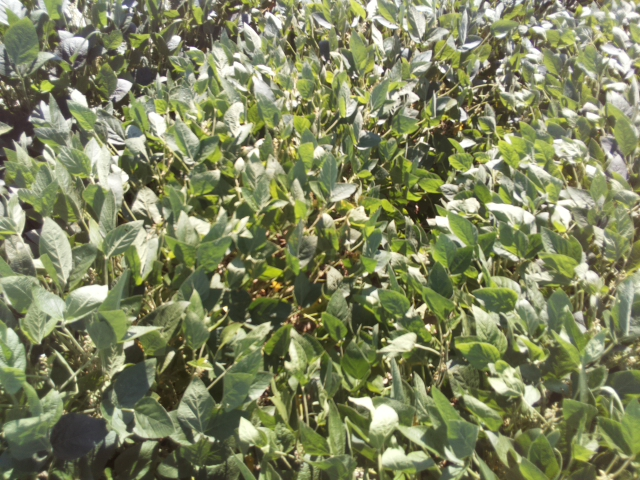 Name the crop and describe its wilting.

soybean, slight leaflet or petiole turgor loss in upper canopy
